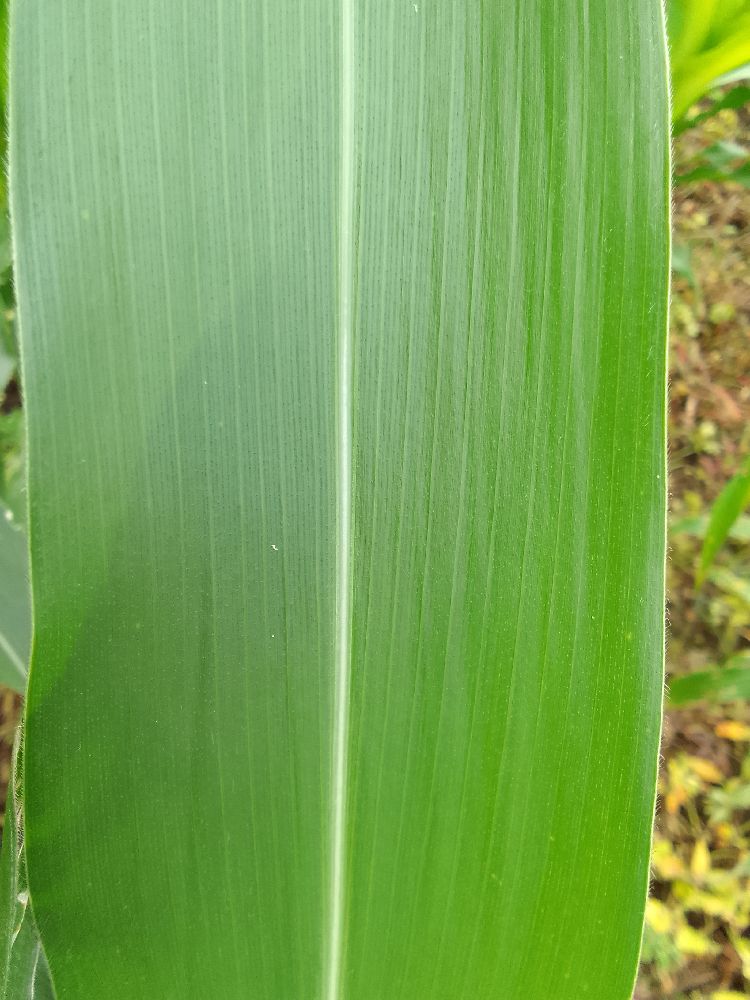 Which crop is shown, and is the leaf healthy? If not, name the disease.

maize, healthy
